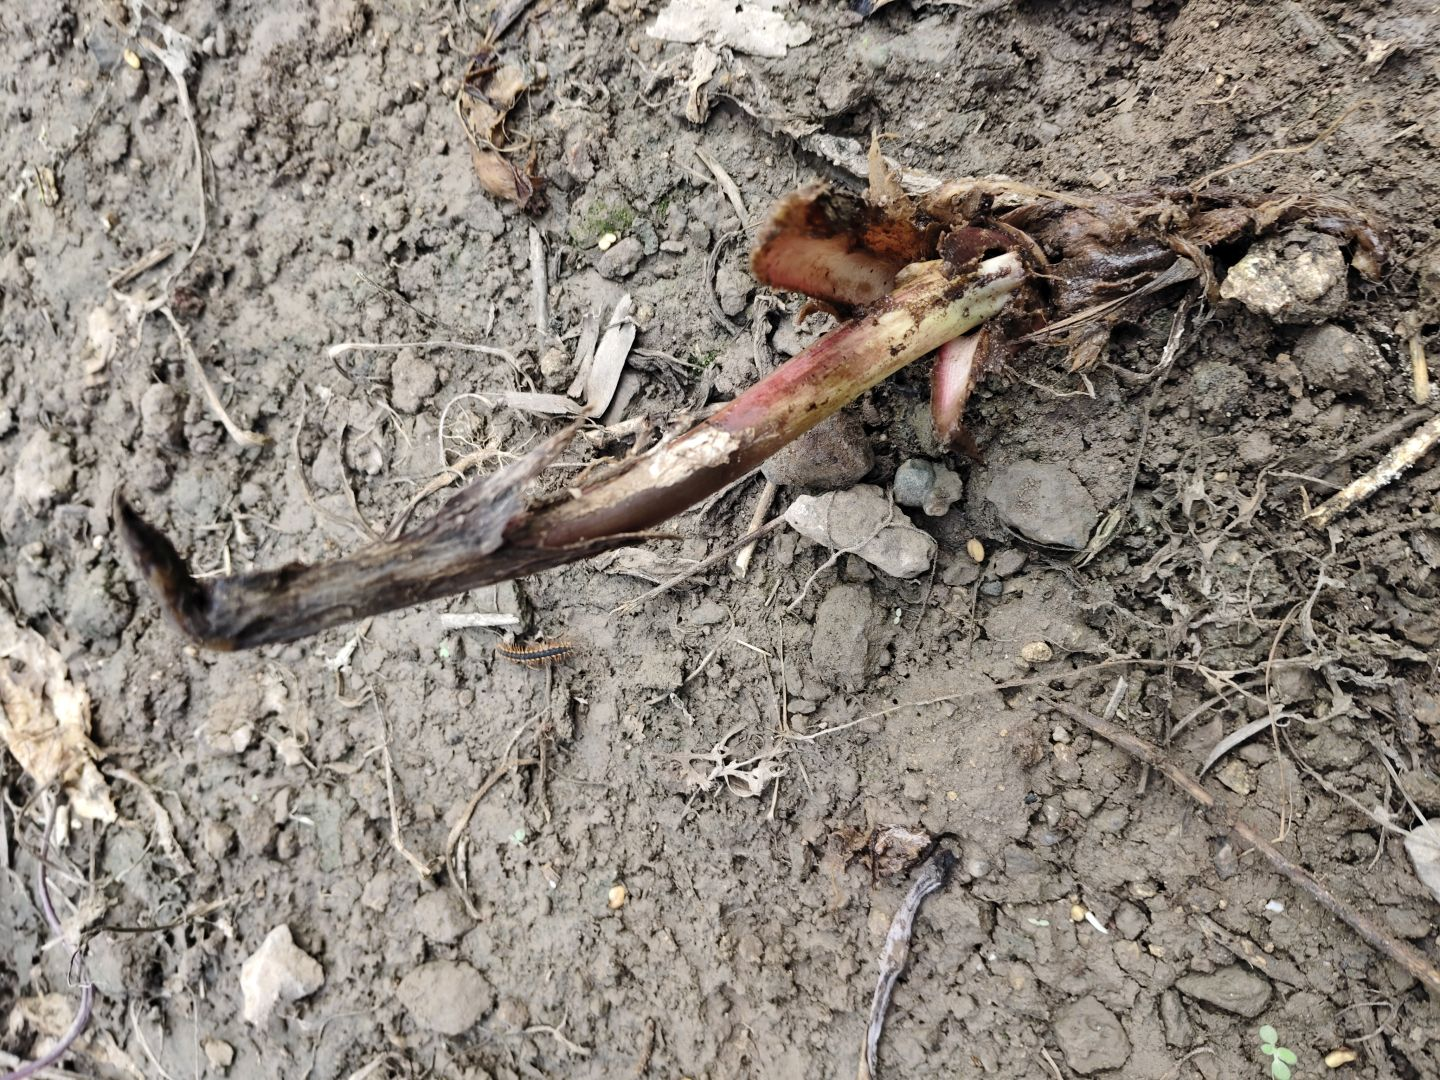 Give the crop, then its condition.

taro, root rot
